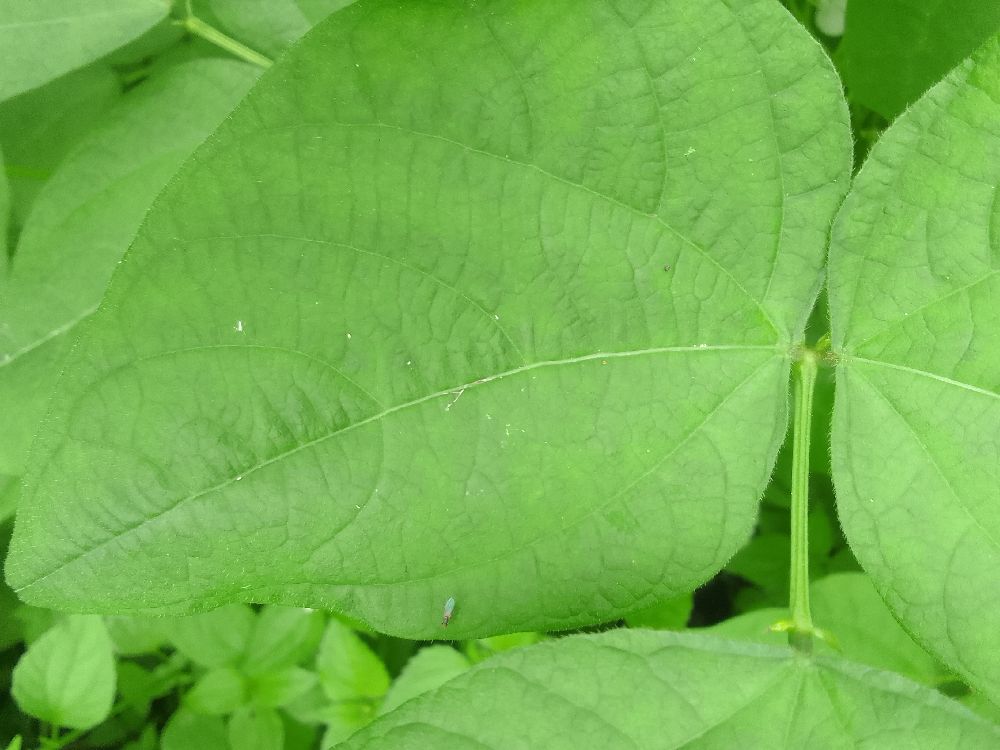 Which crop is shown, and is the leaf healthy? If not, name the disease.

common bean, healthy
